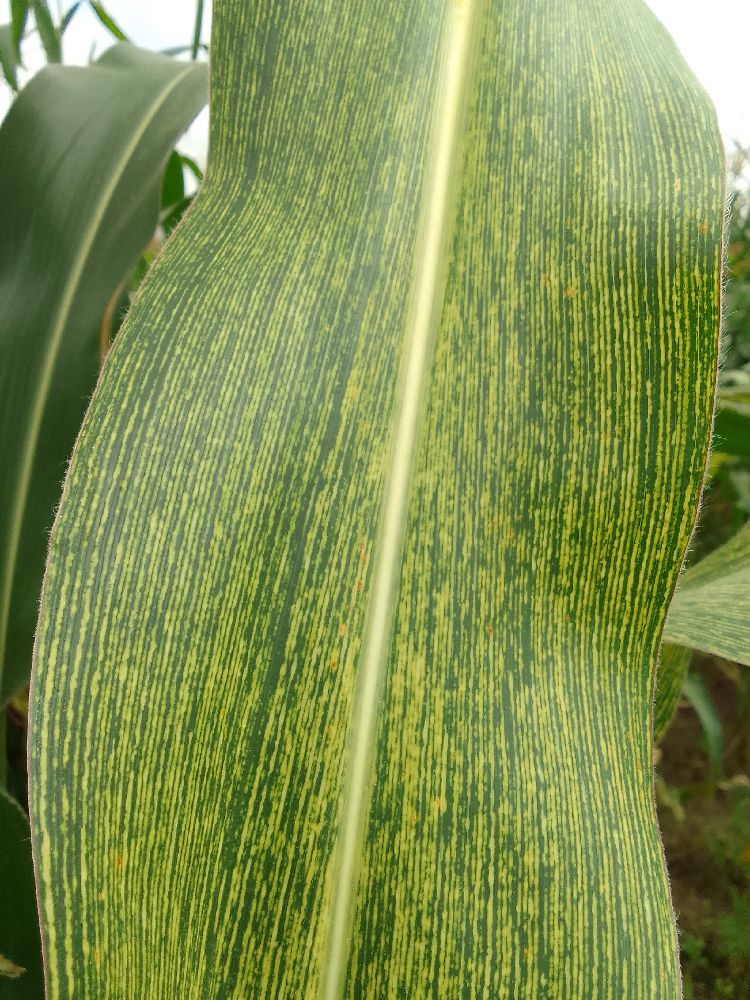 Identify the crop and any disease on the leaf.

maize, maize streak virus
